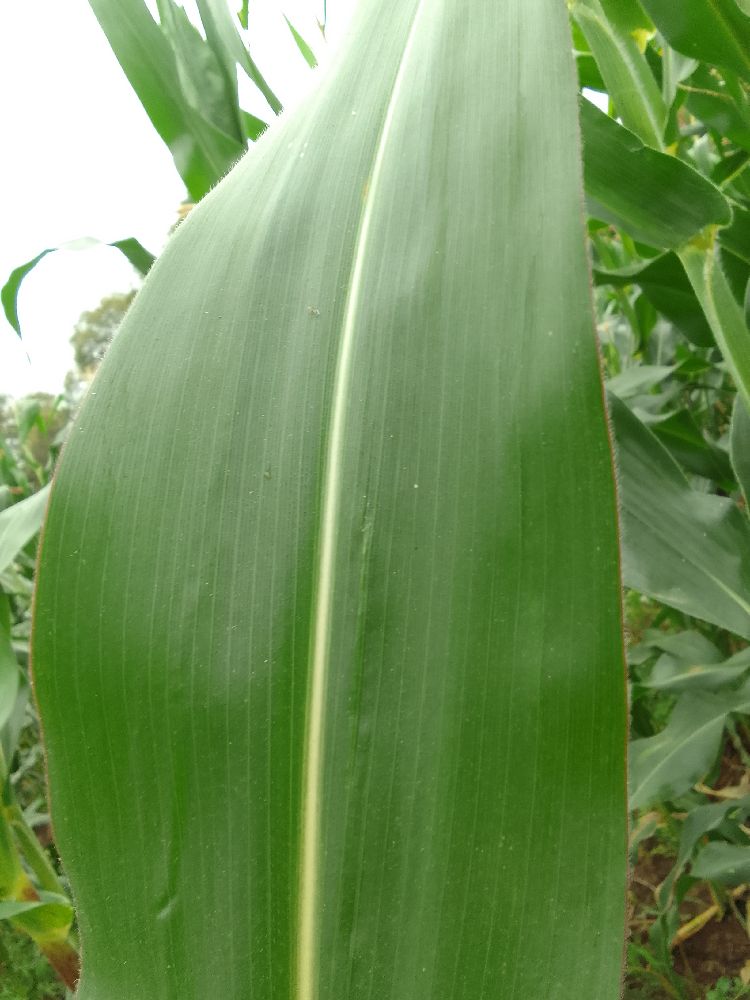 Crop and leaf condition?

maize, healthy
